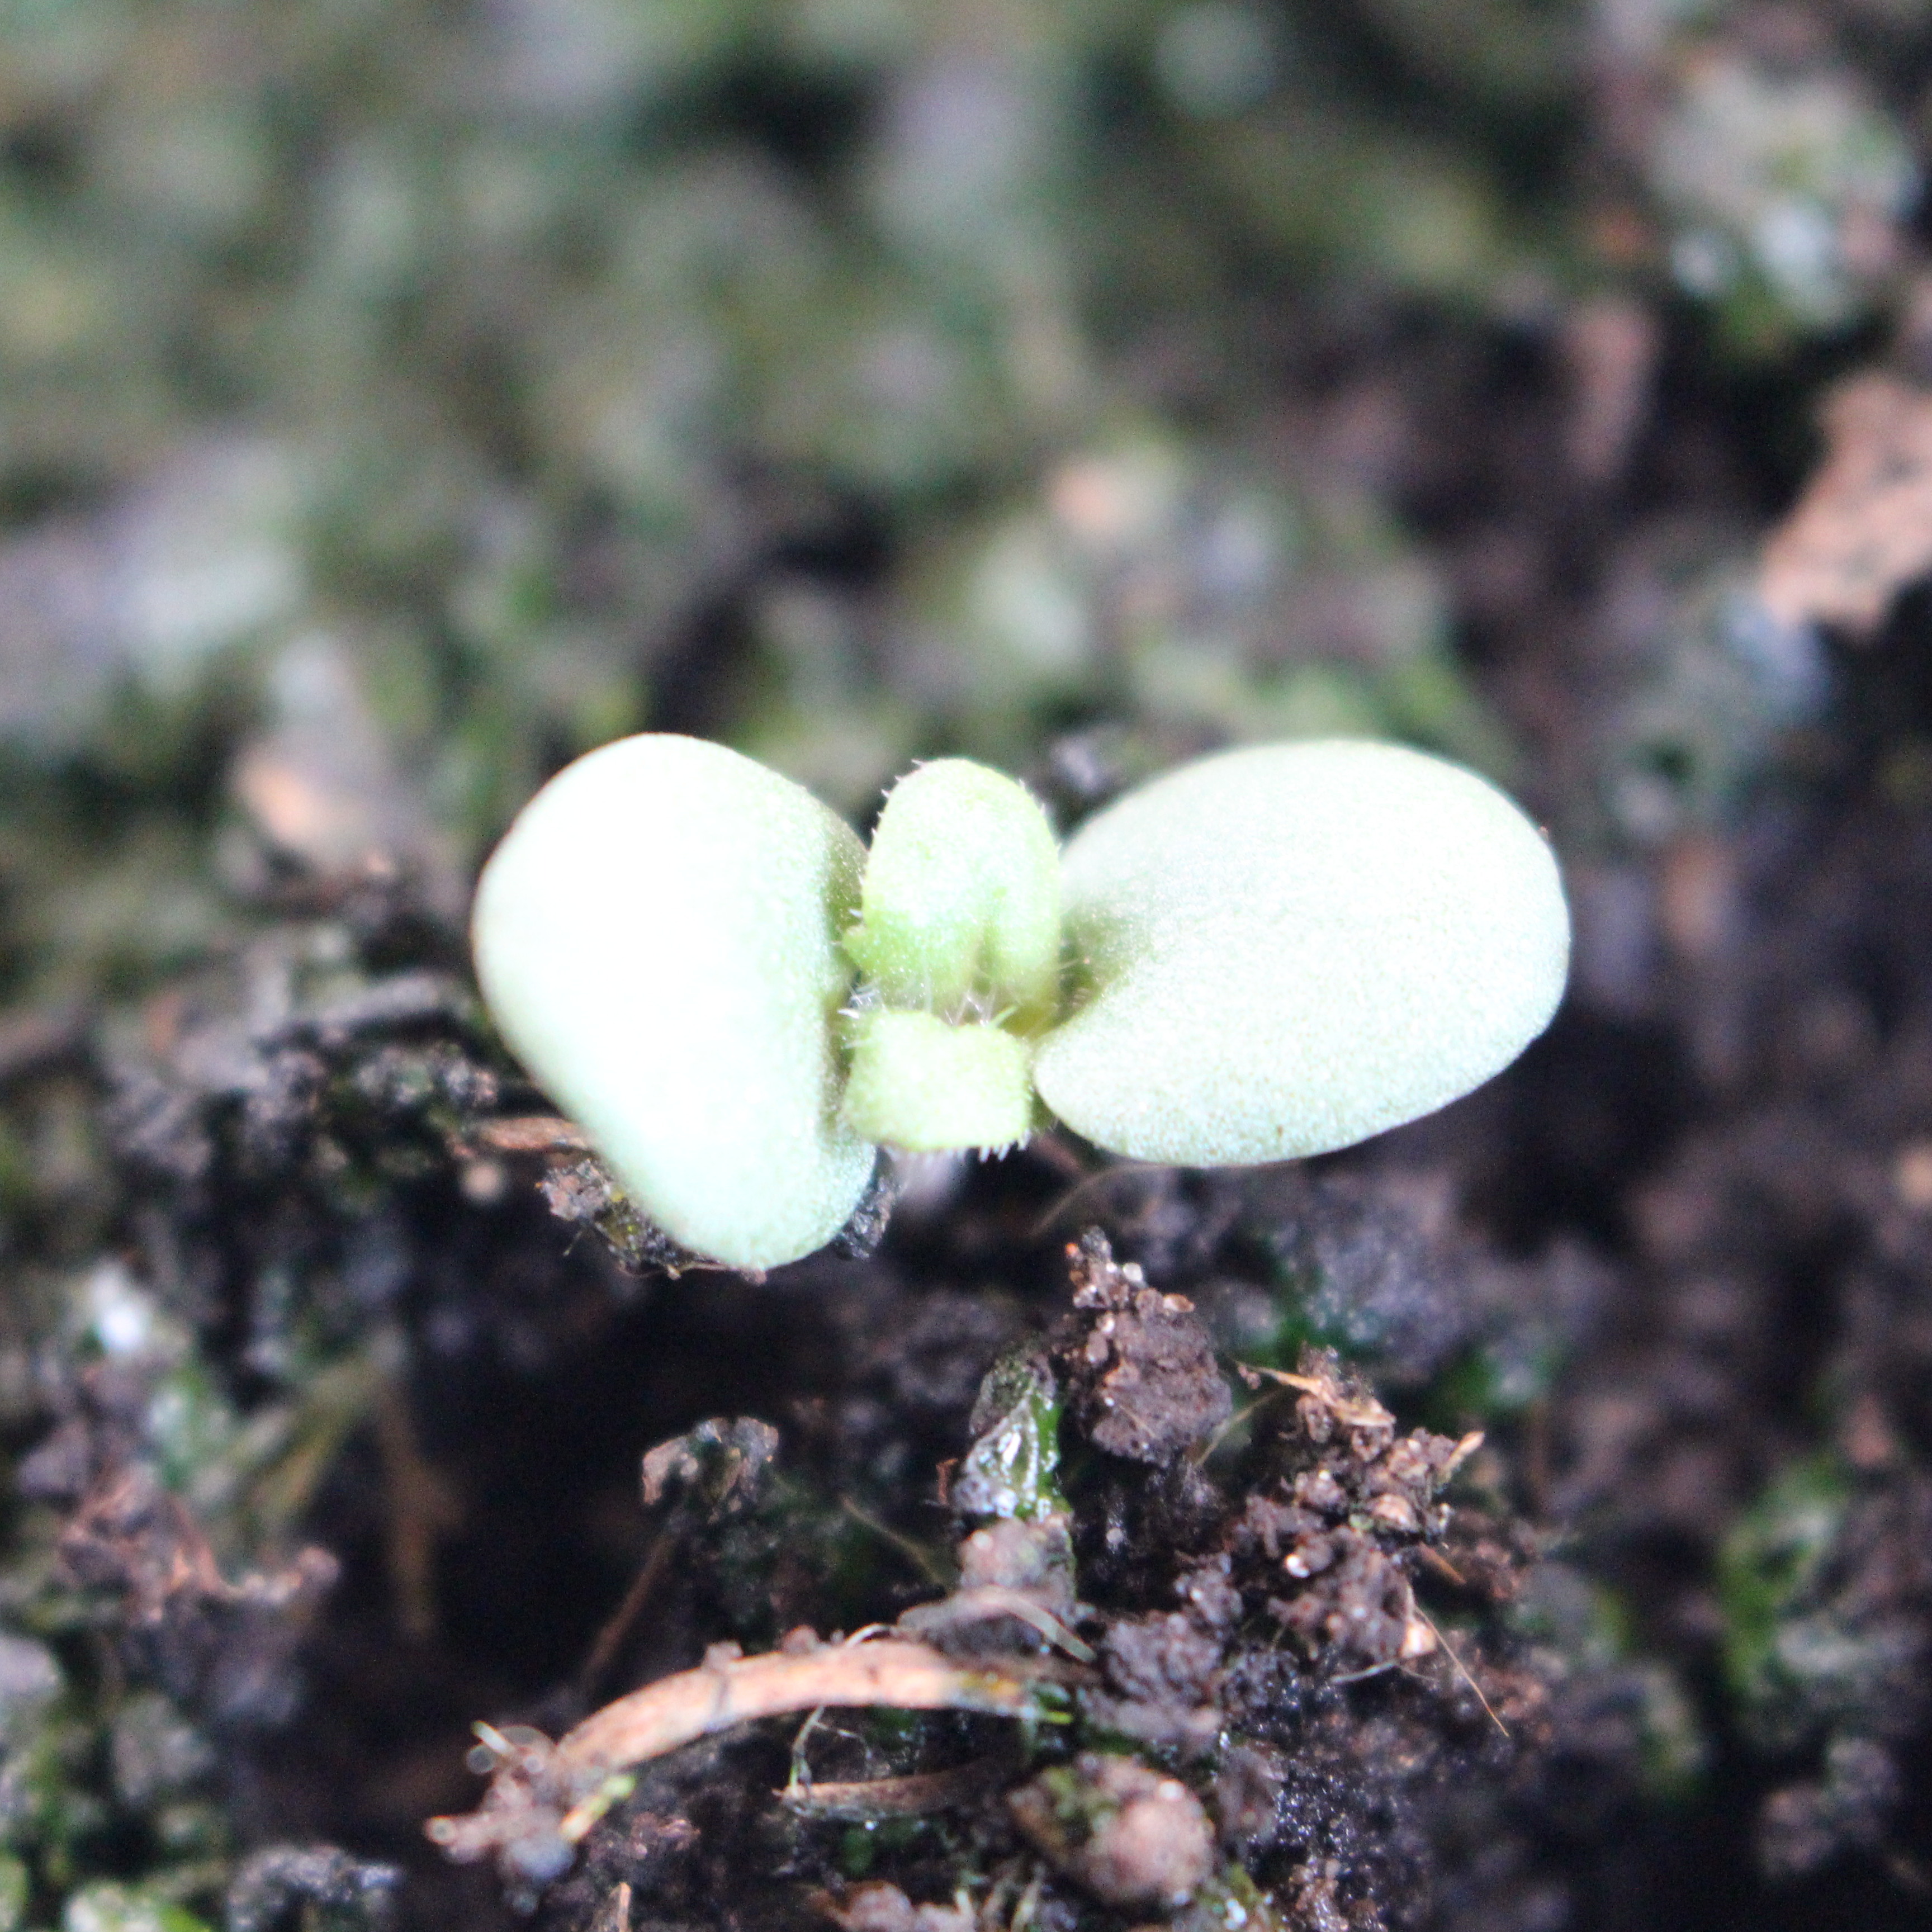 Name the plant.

Veronica persica
